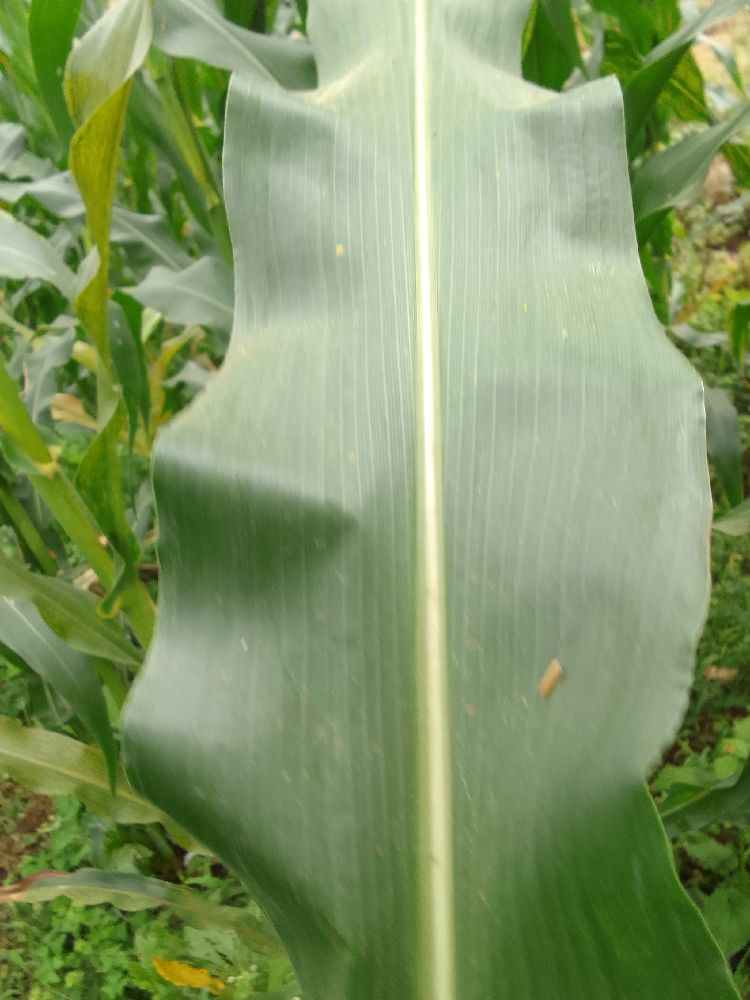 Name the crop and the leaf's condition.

maize, healthy
